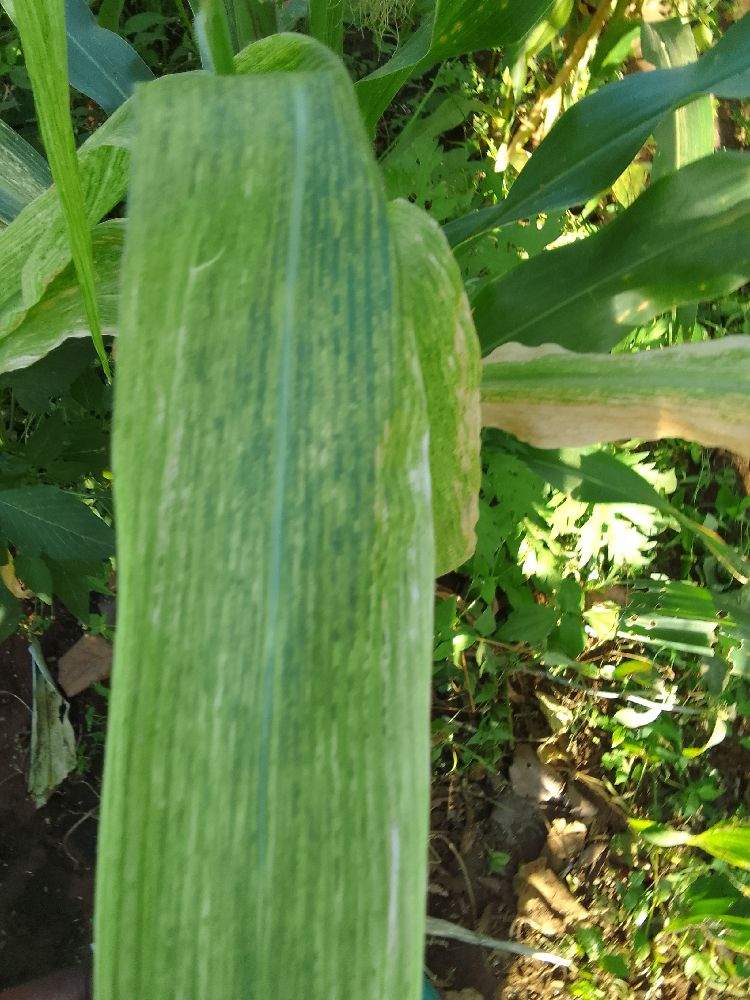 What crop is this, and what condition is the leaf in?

maize, maize lethal necrosis
